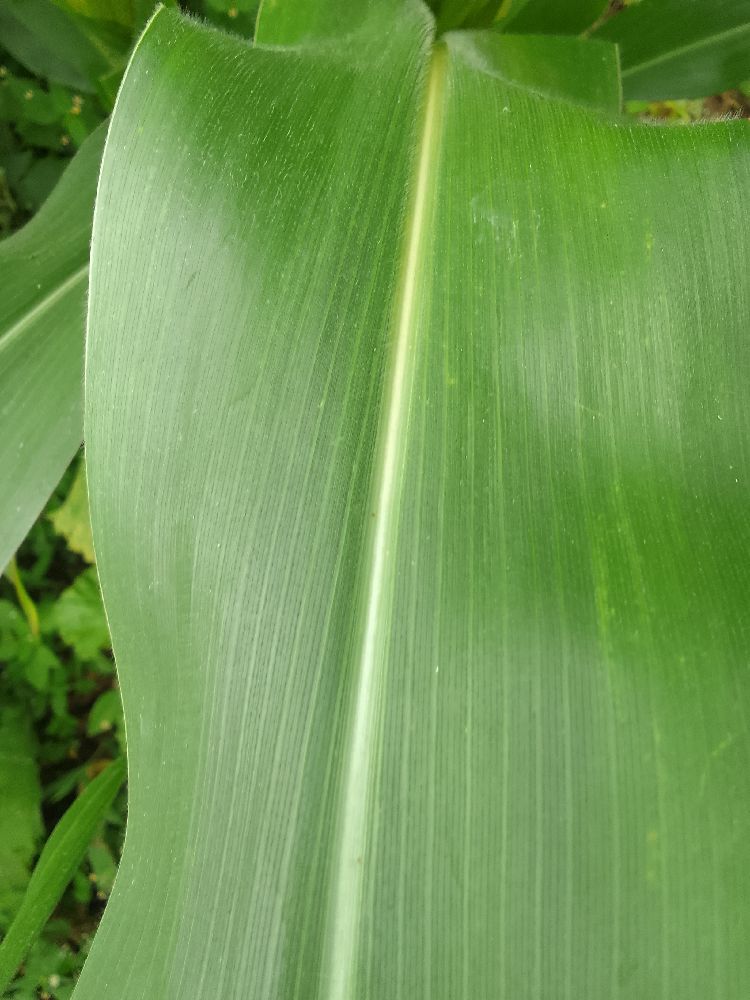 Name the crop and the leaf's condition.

maize, healthy
